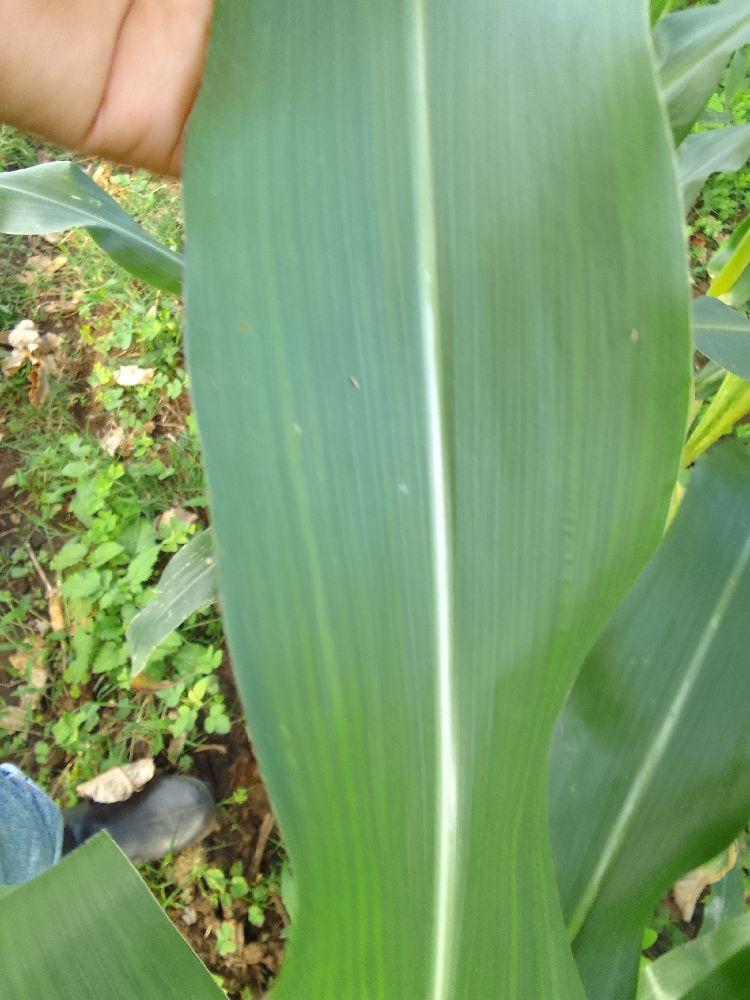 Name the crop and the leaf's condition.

maize, healthy
